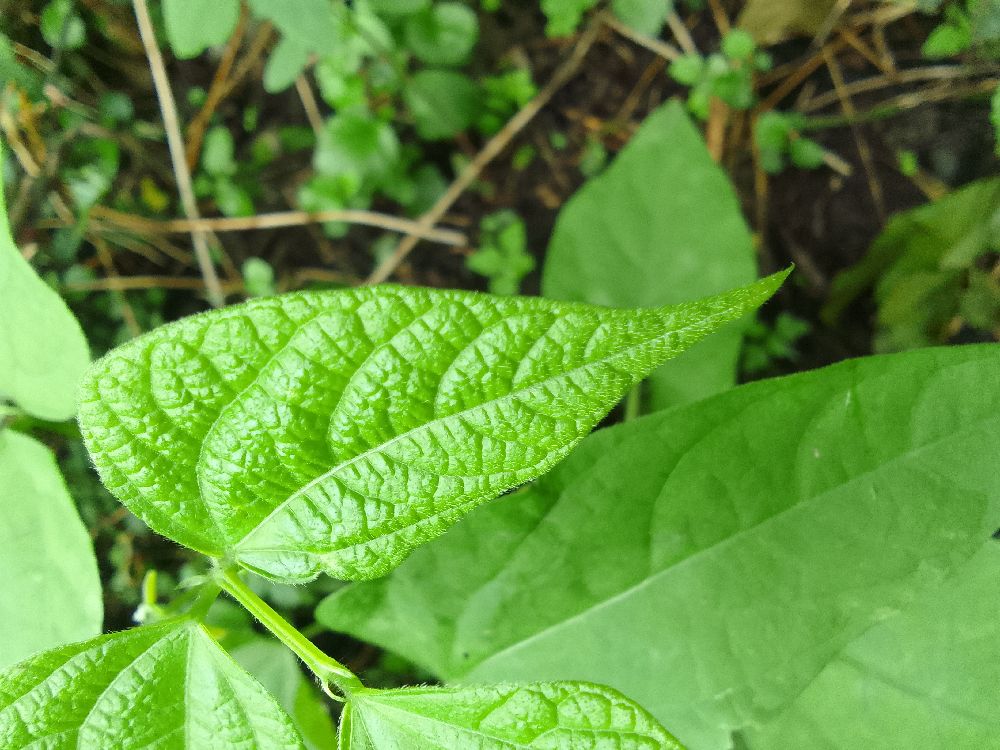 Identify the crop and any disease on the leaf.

common bean, healthy
